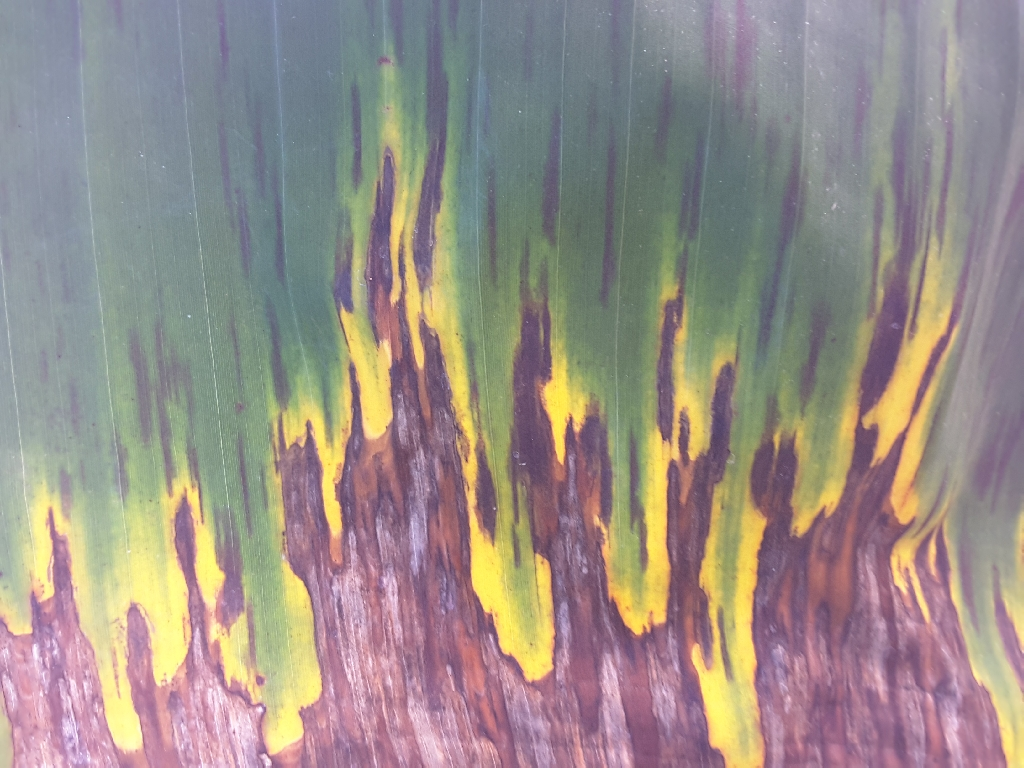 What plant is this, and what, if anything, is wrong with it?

banana, black sigatoka
